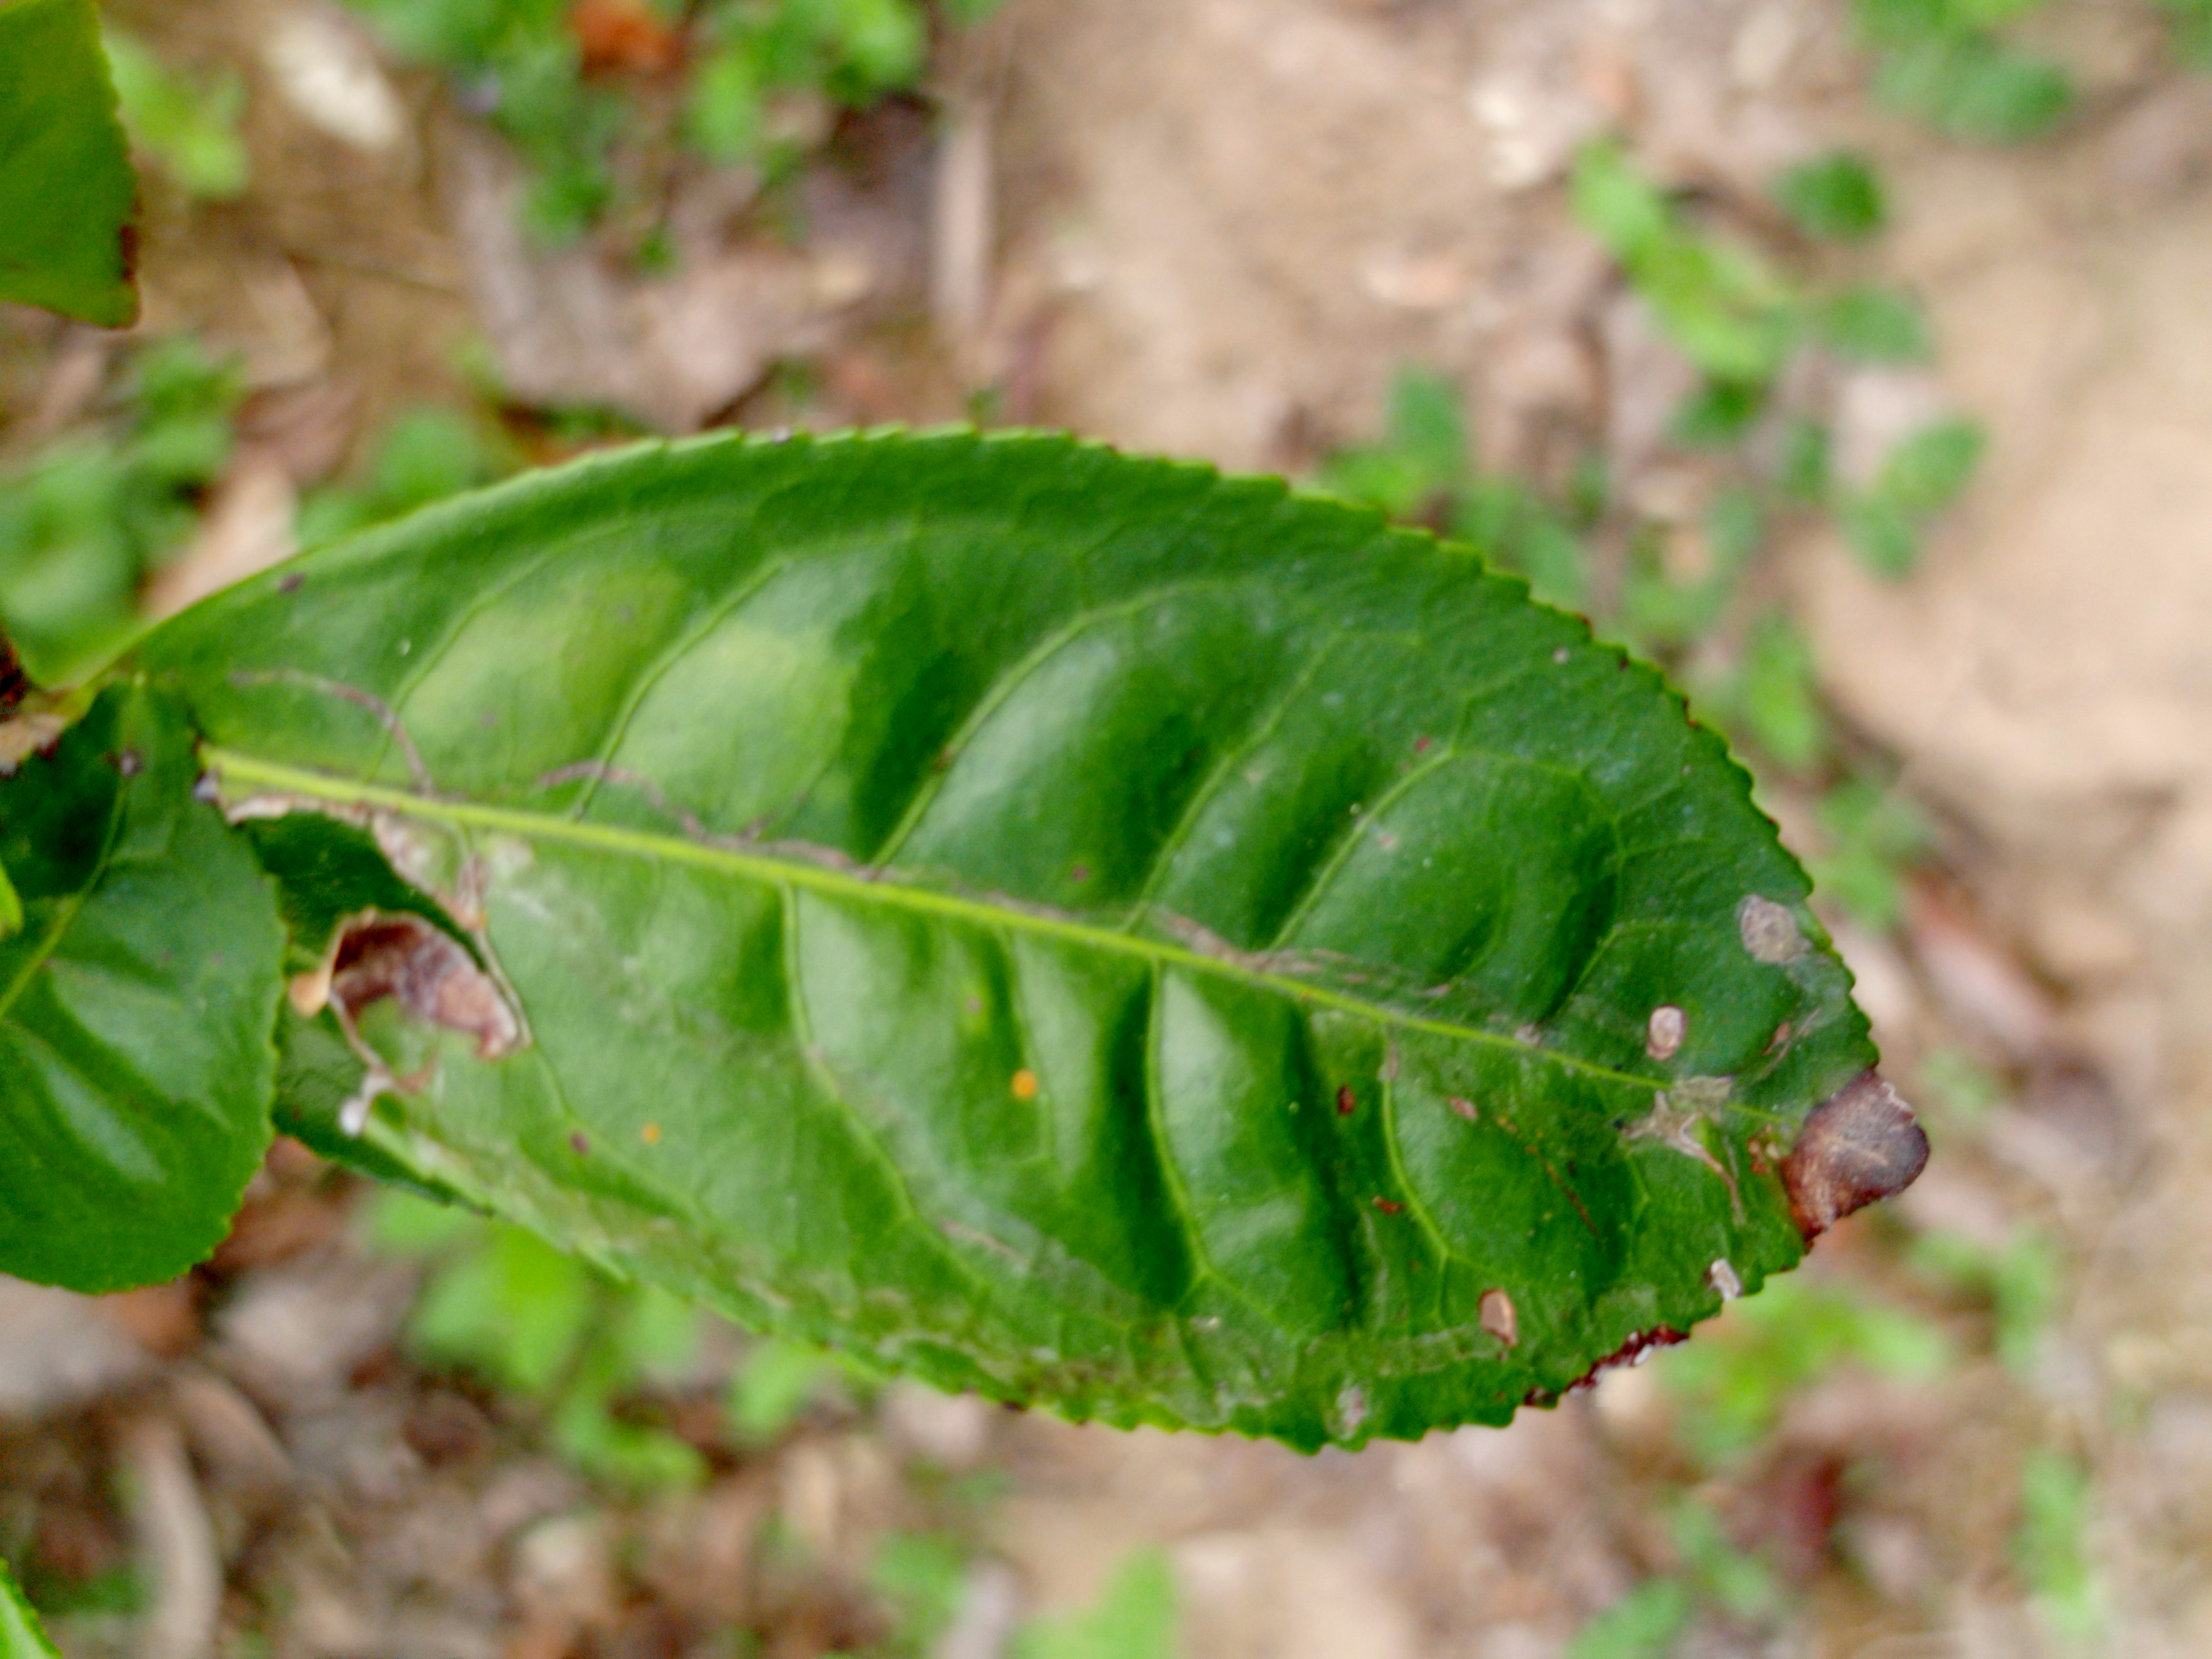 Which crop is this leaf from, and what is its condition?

tea, blight
